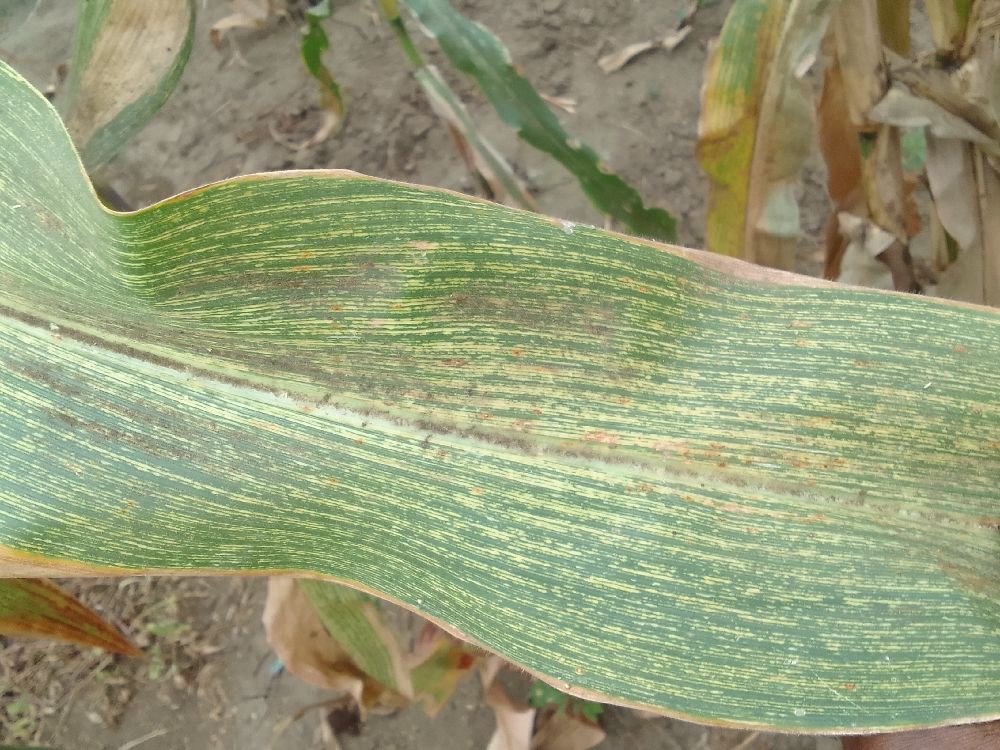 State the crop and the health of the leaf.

maize, maize streak virus
